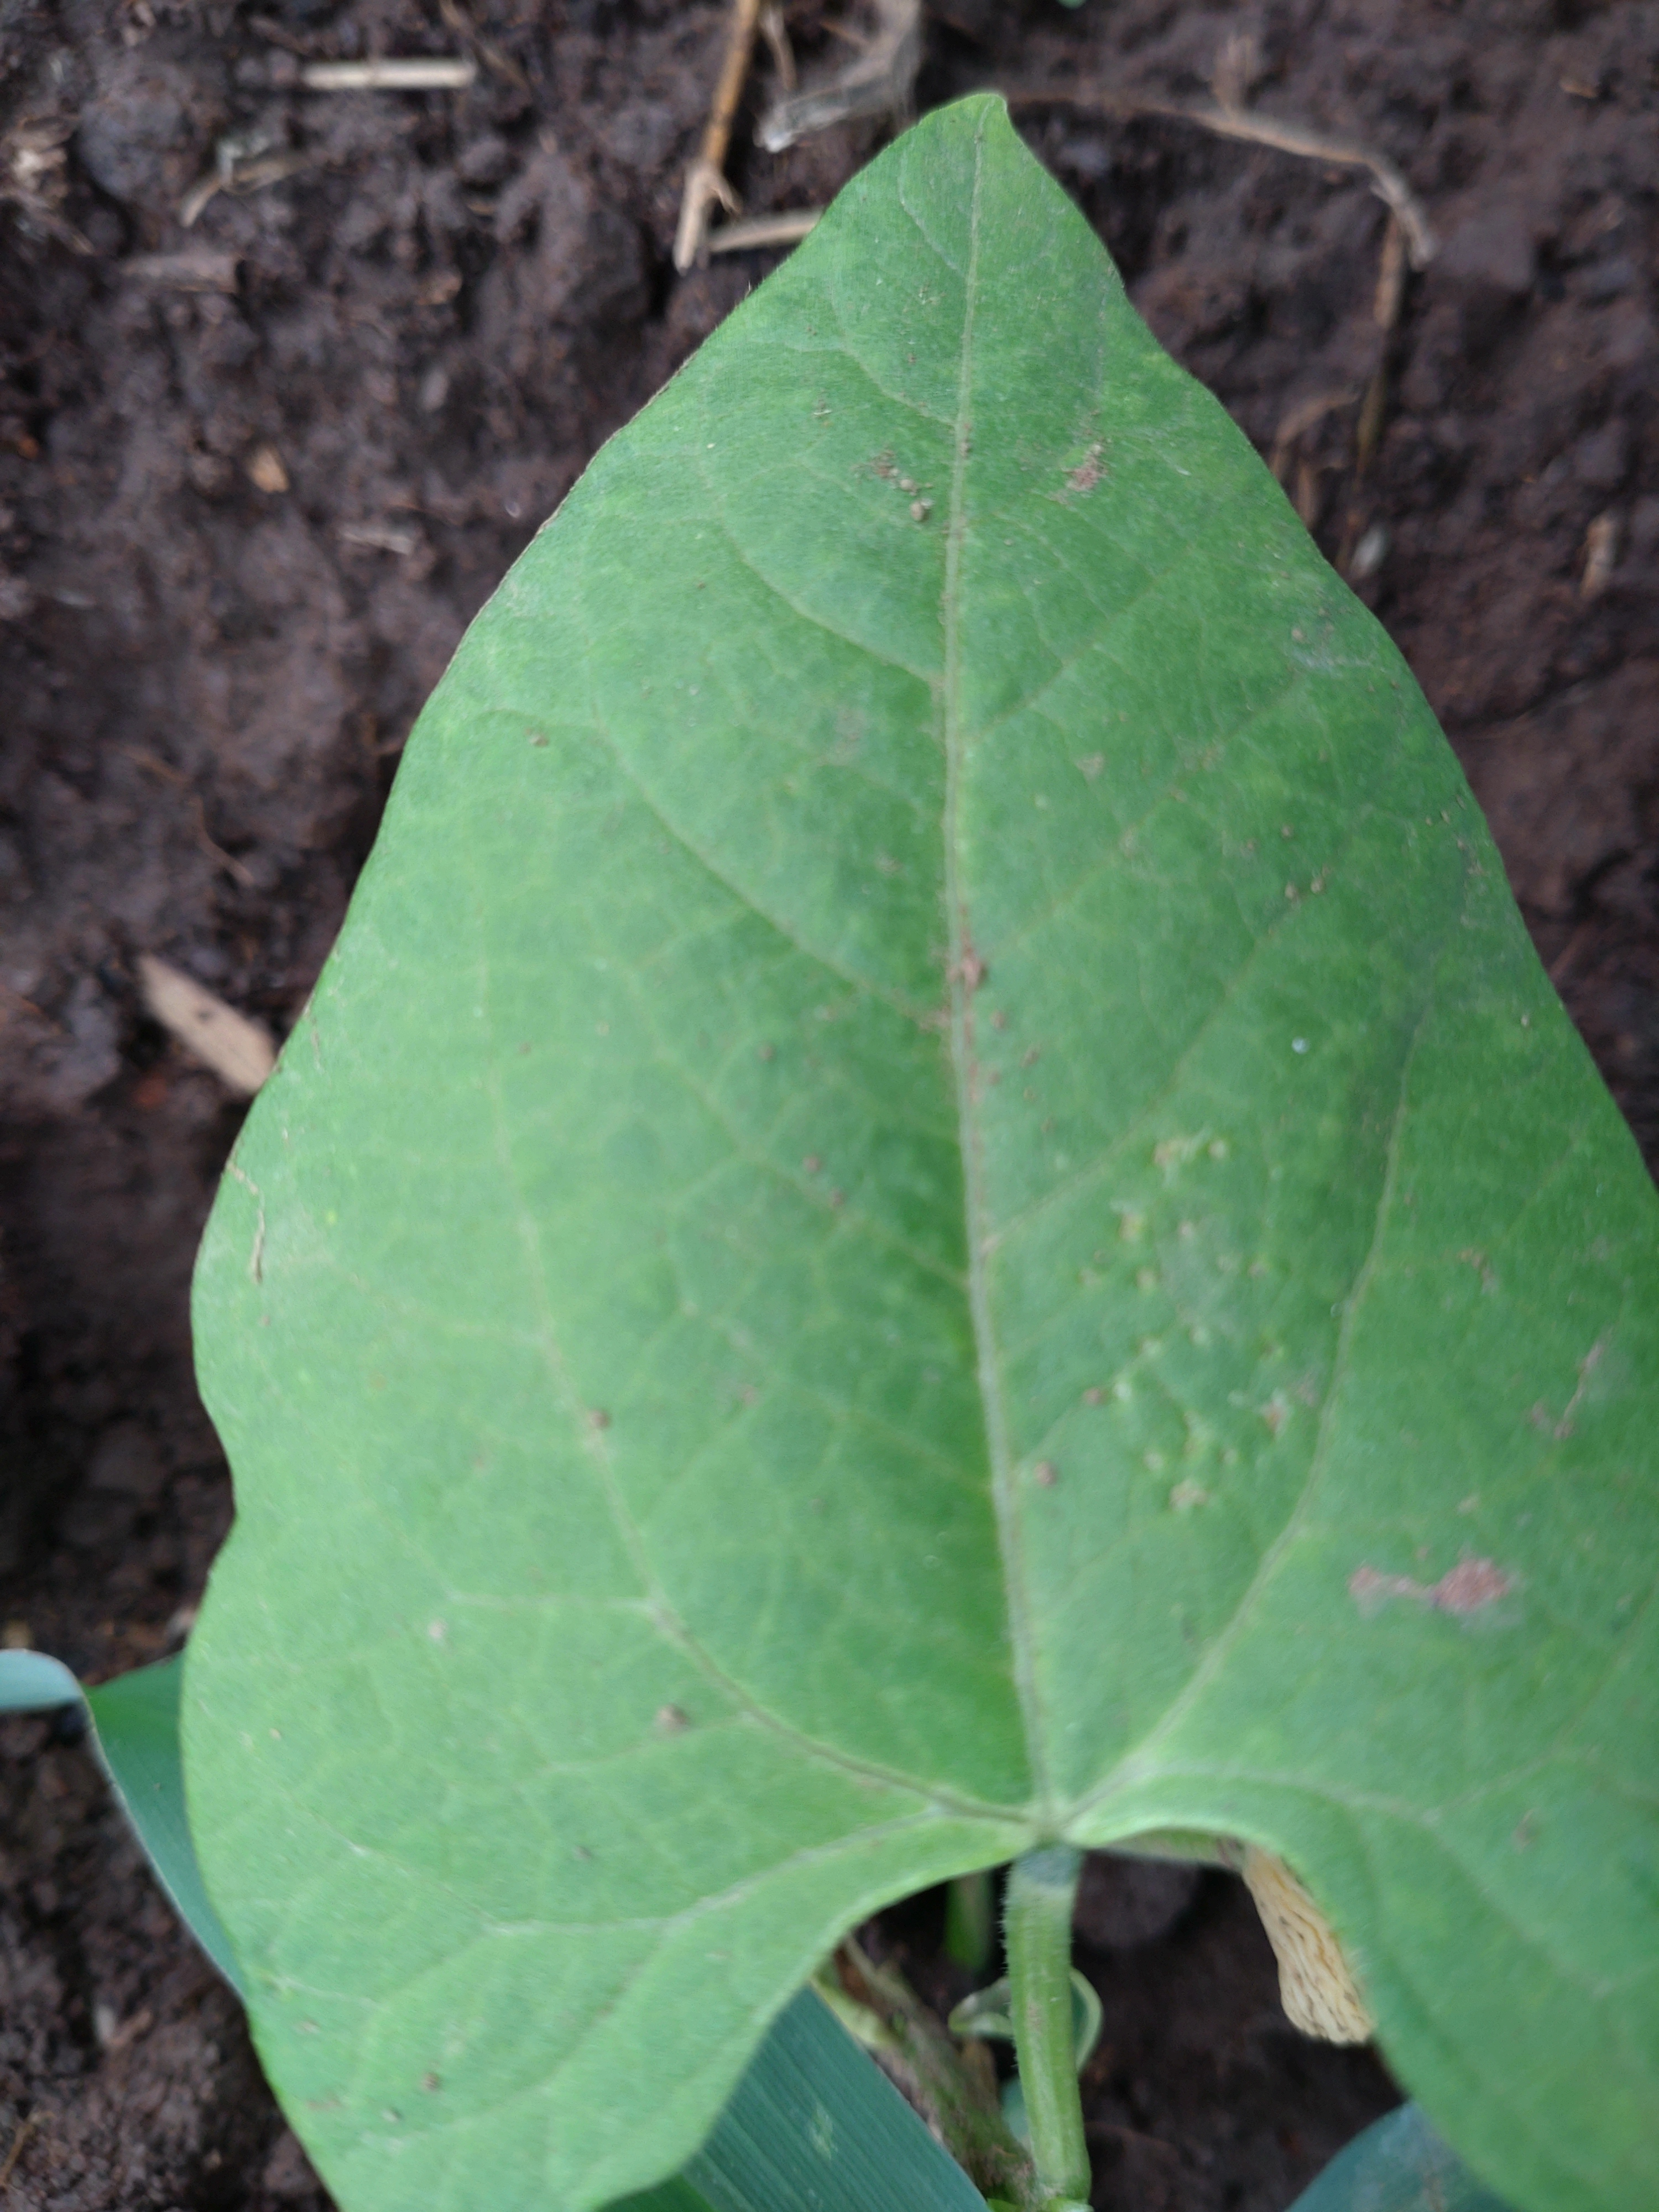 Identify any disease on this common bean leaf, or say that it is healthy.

healthy
